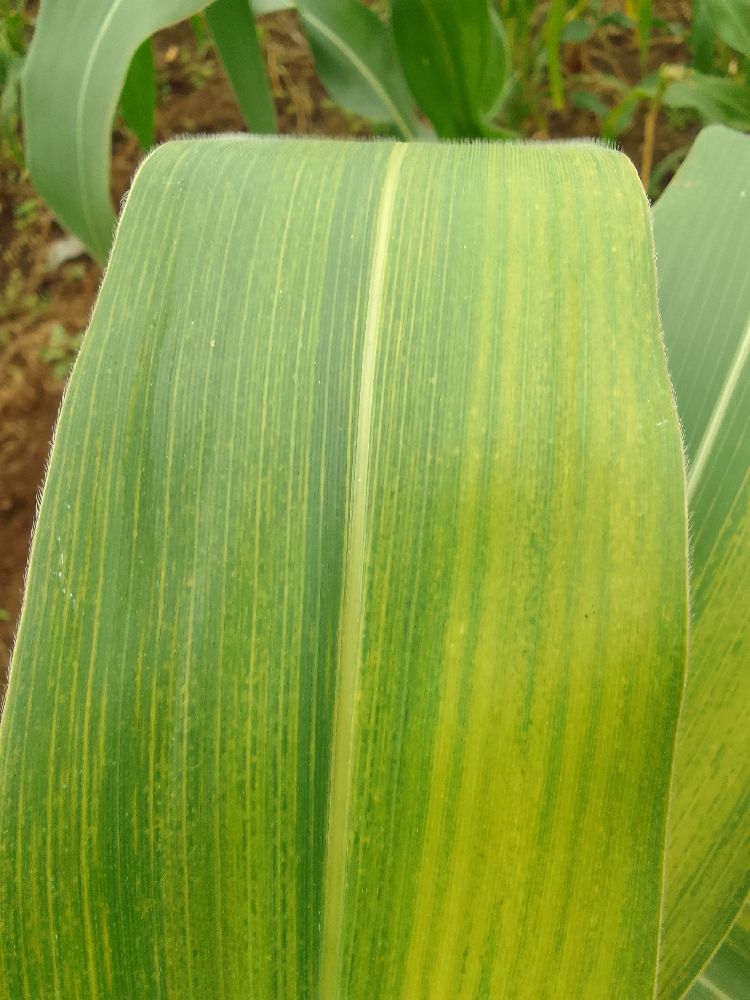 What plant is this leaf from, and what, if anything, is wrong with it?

maize, maize lethal necrosis
